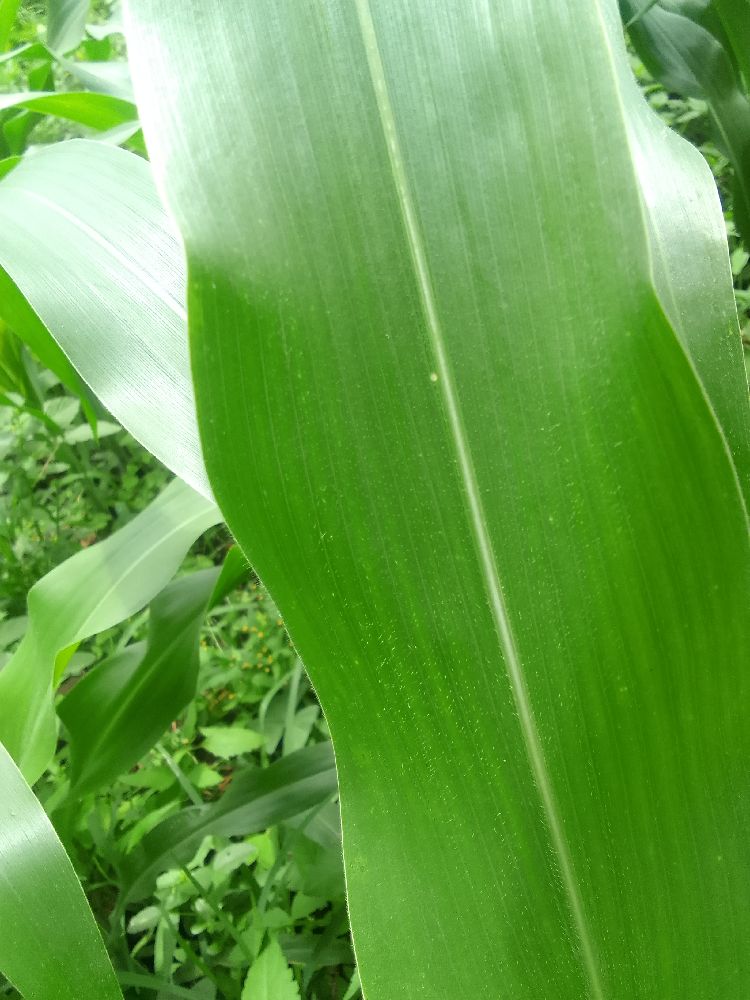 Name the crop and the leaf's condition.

maize, healthy
